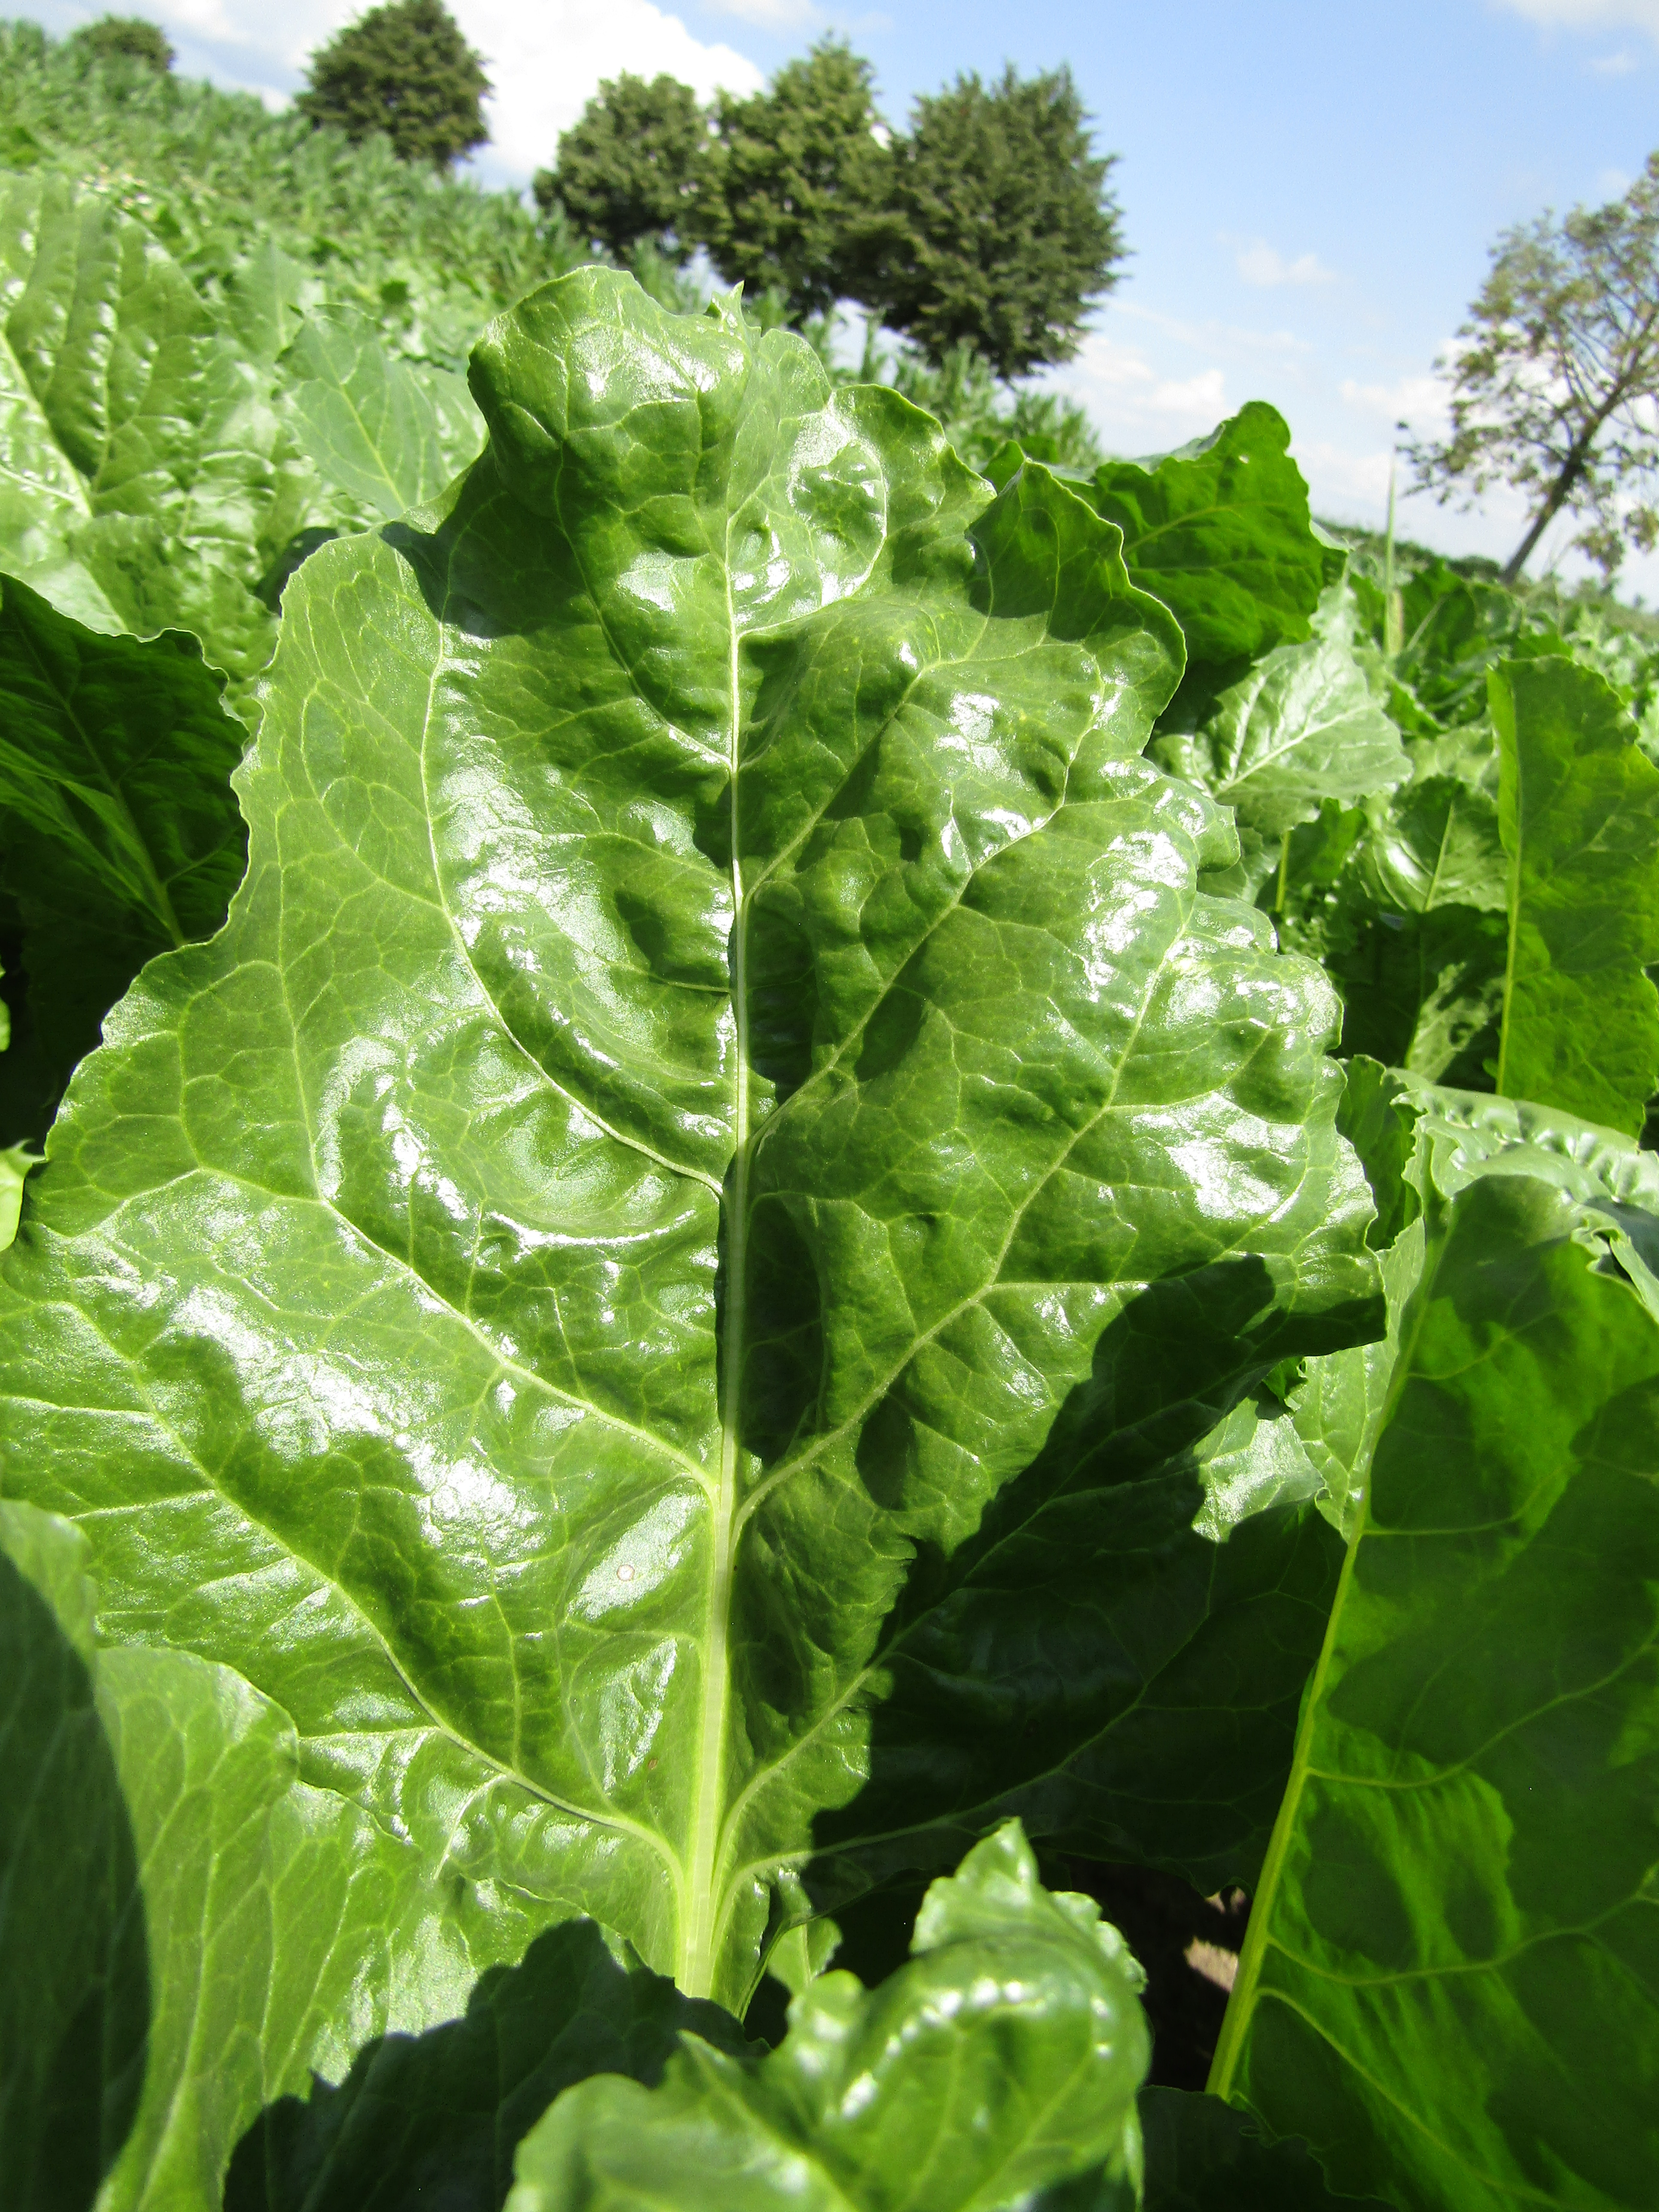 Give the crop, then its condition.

beet, cercospora
